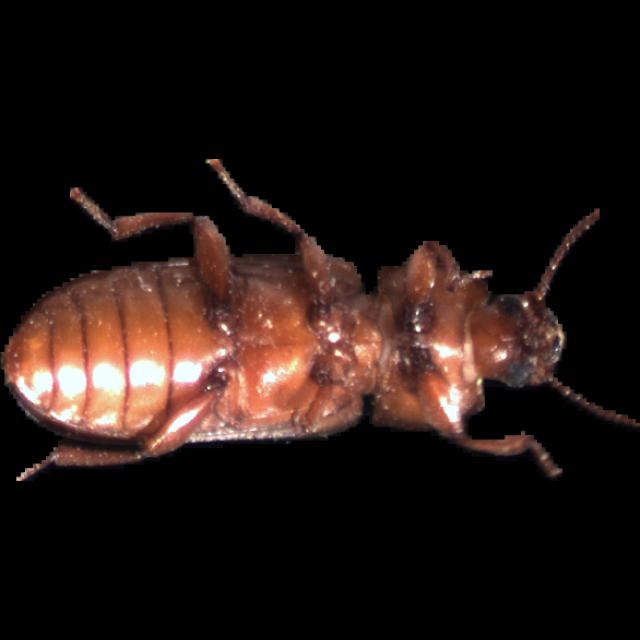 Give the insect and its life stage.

mealworm beetle
